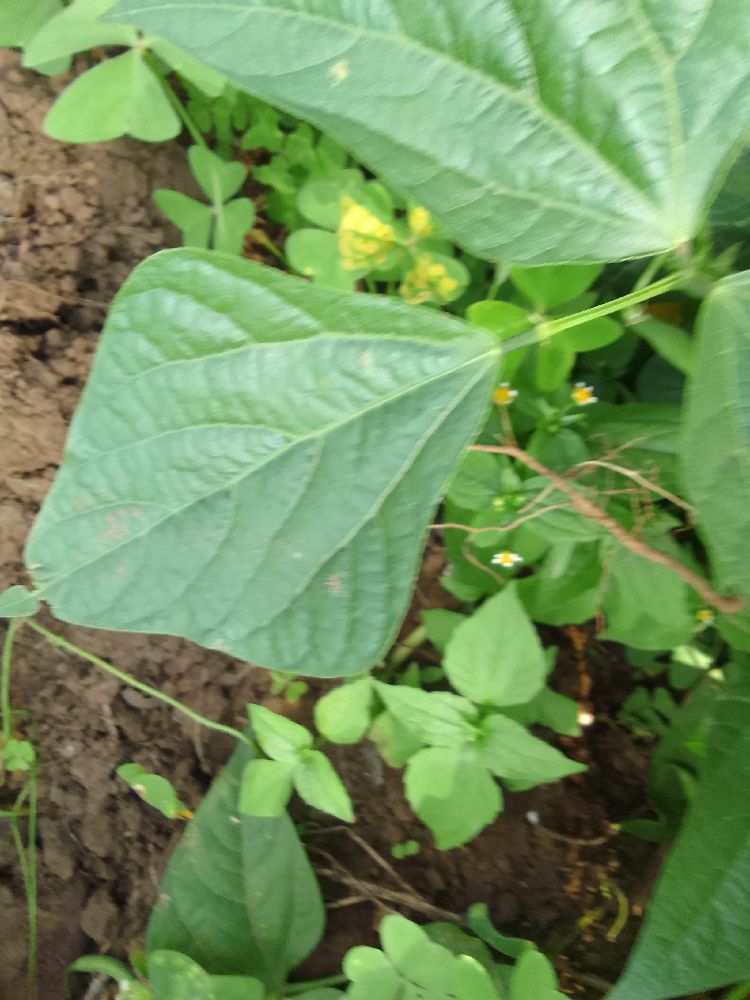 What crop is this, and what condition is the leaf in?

common bean, healthy
